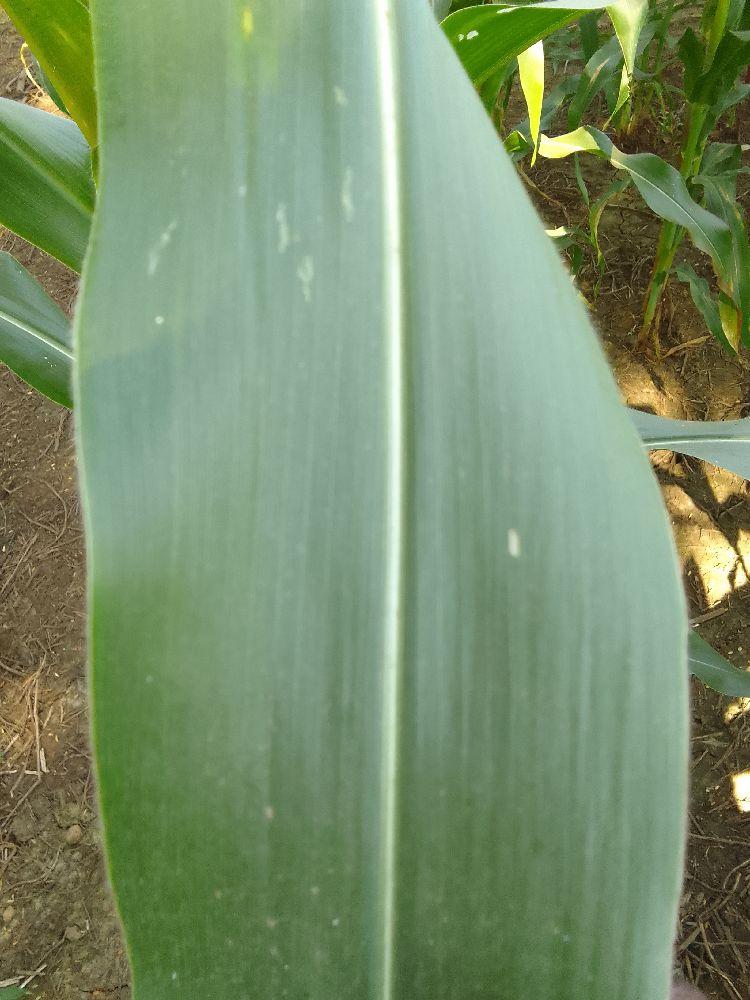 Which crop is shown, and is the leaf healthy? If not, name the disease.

maize, healthy
